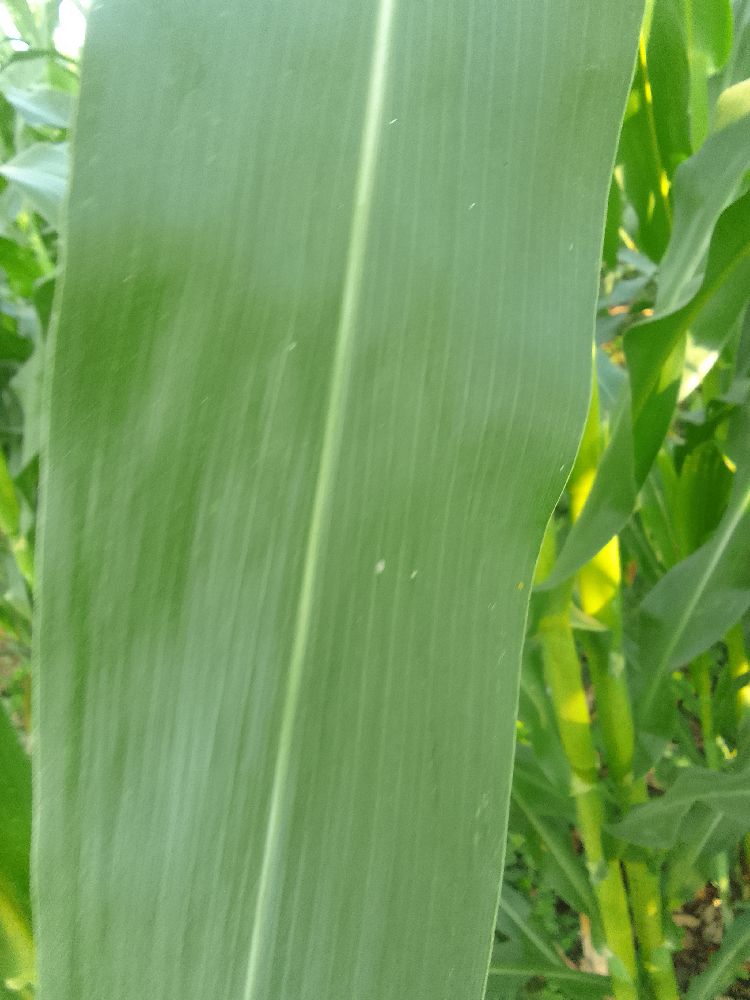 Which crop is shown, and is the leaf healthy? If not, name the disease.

maize, healthy
